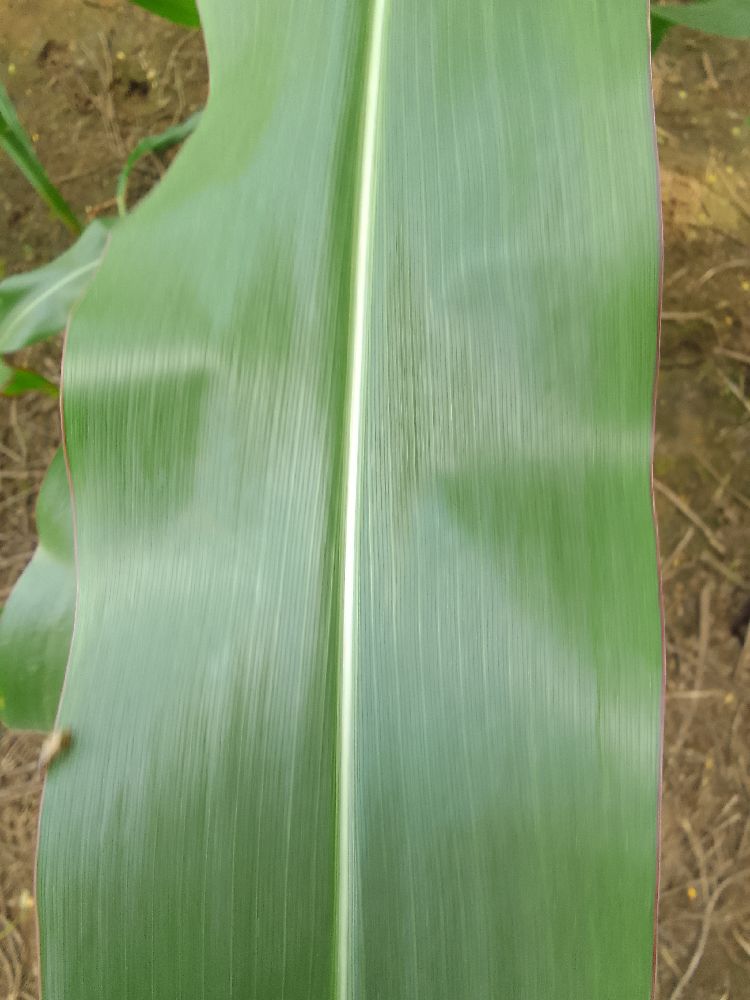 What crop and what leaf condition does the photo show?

maize, healthy
